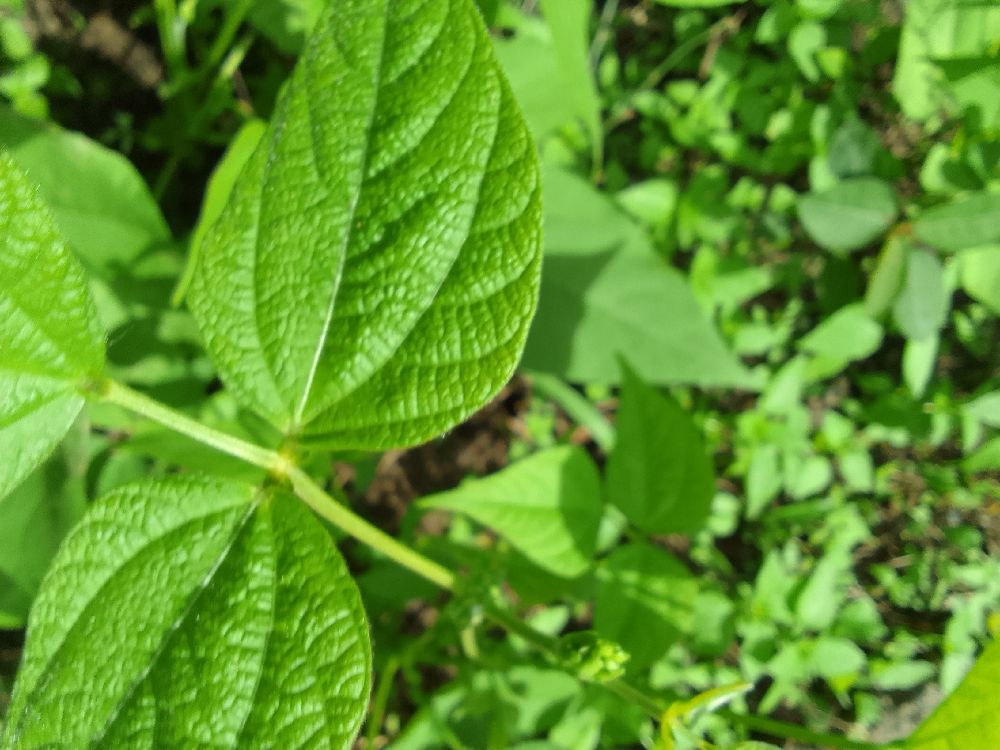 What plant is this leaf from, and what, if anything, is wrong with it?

common bean, healthy
